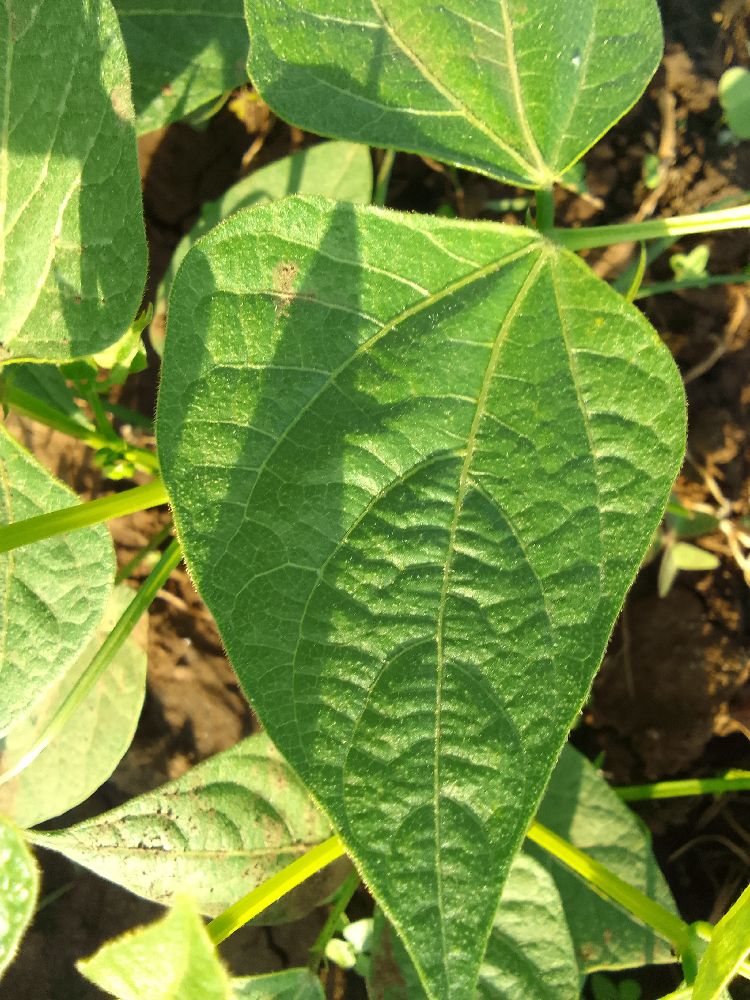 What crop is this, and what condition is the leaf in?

common bean, healthy
